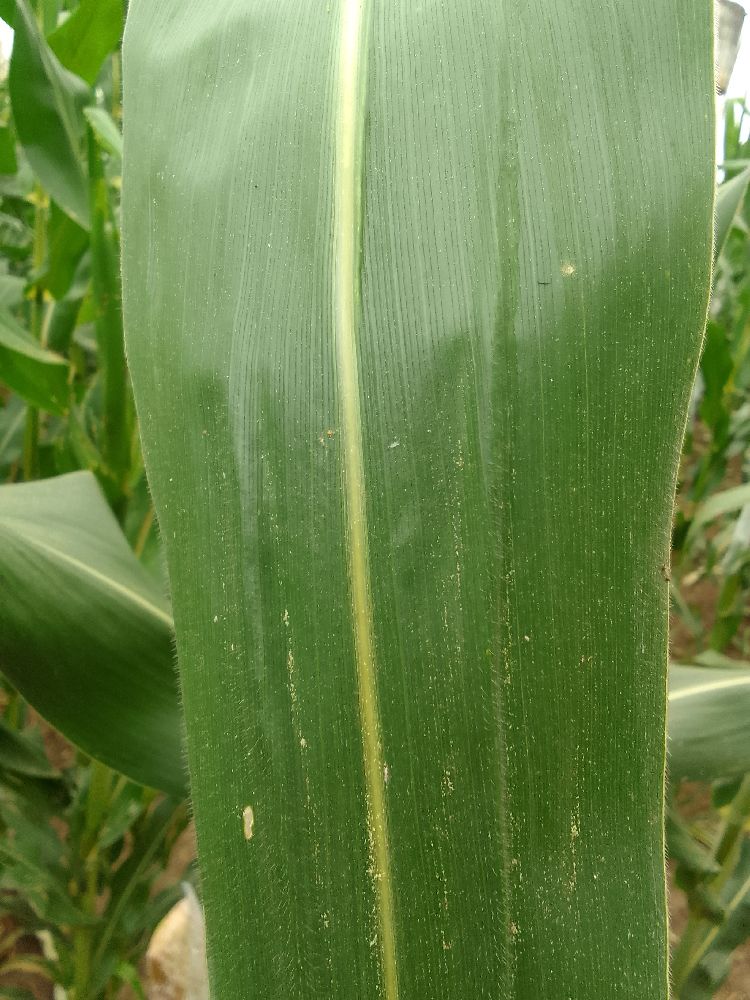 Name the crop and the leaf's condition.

maize, healthy
